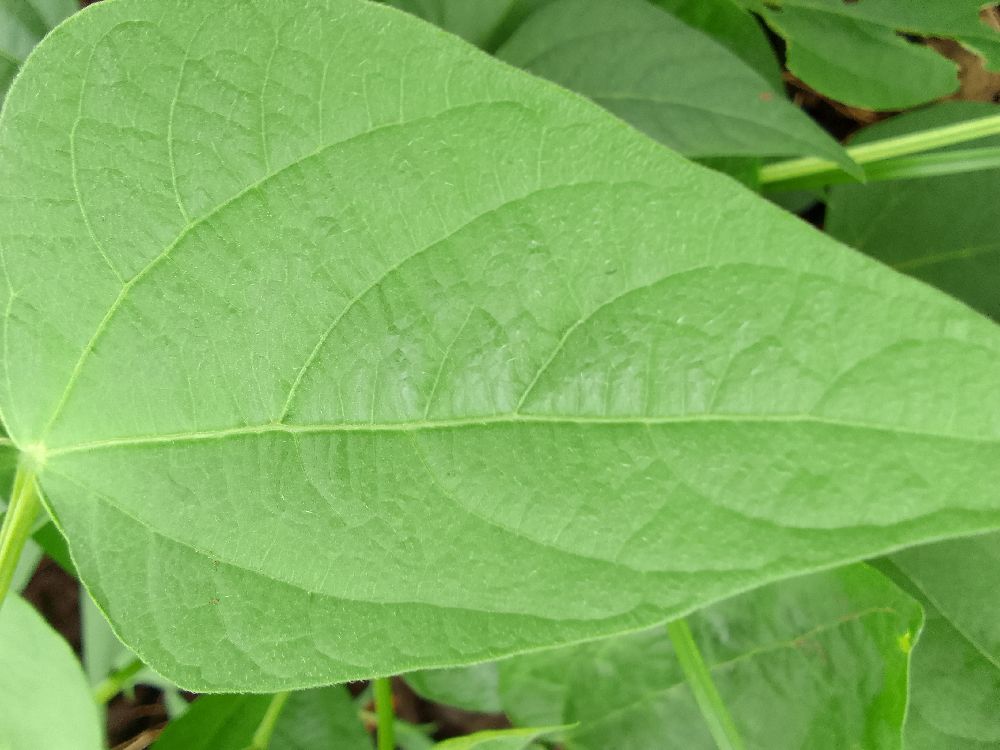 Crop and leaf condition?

common bean, healthy
